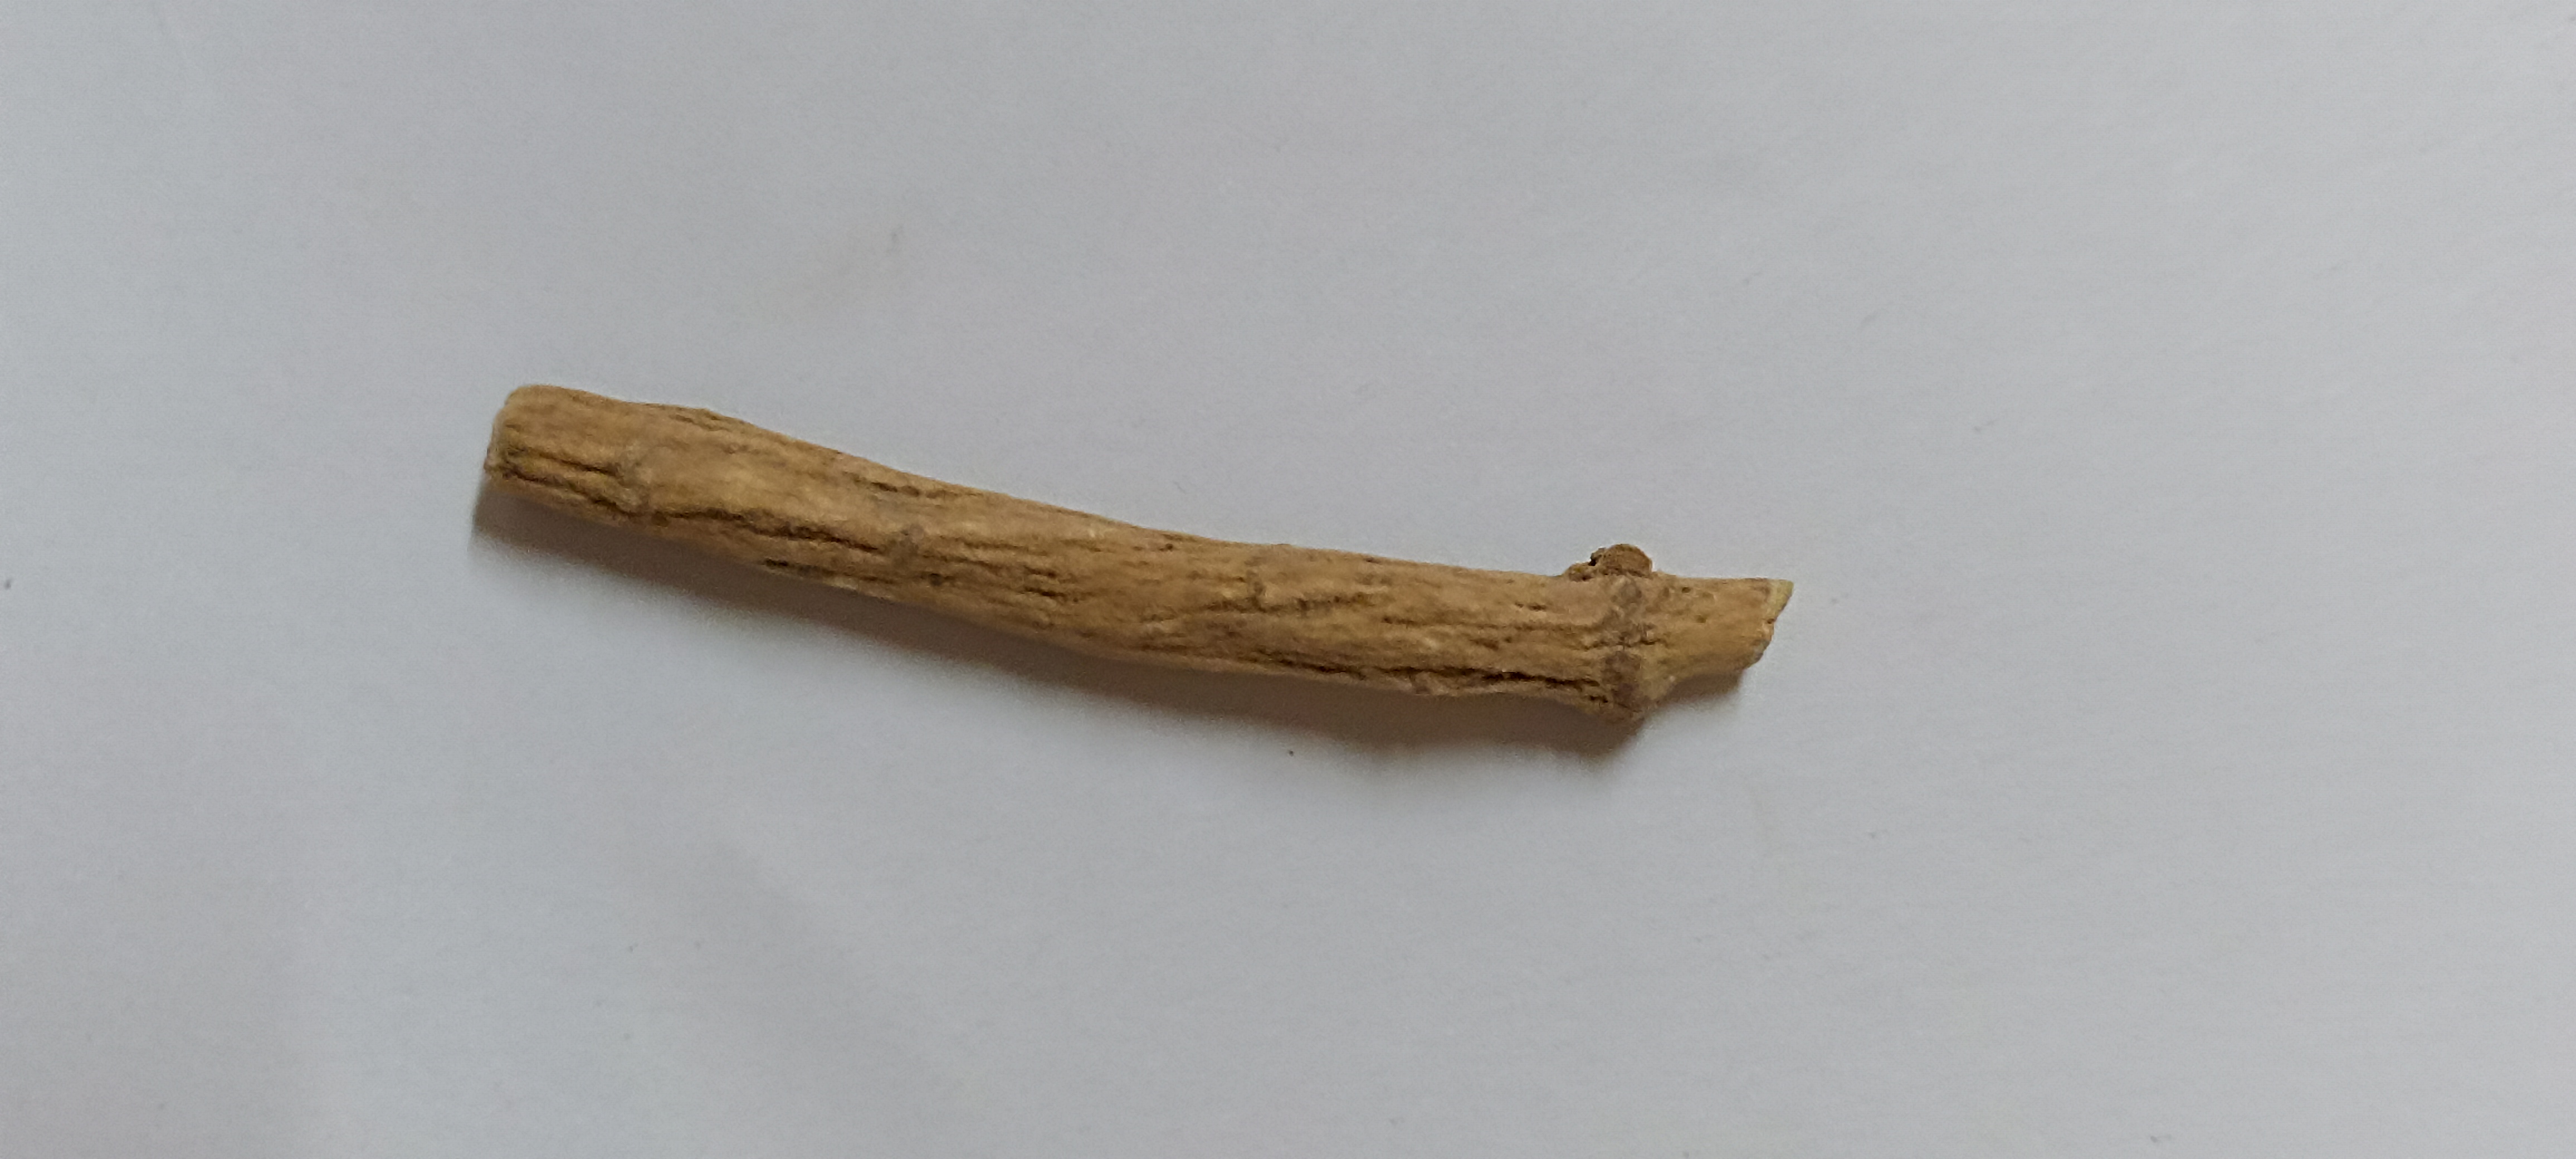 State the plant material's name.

ashwagandha
